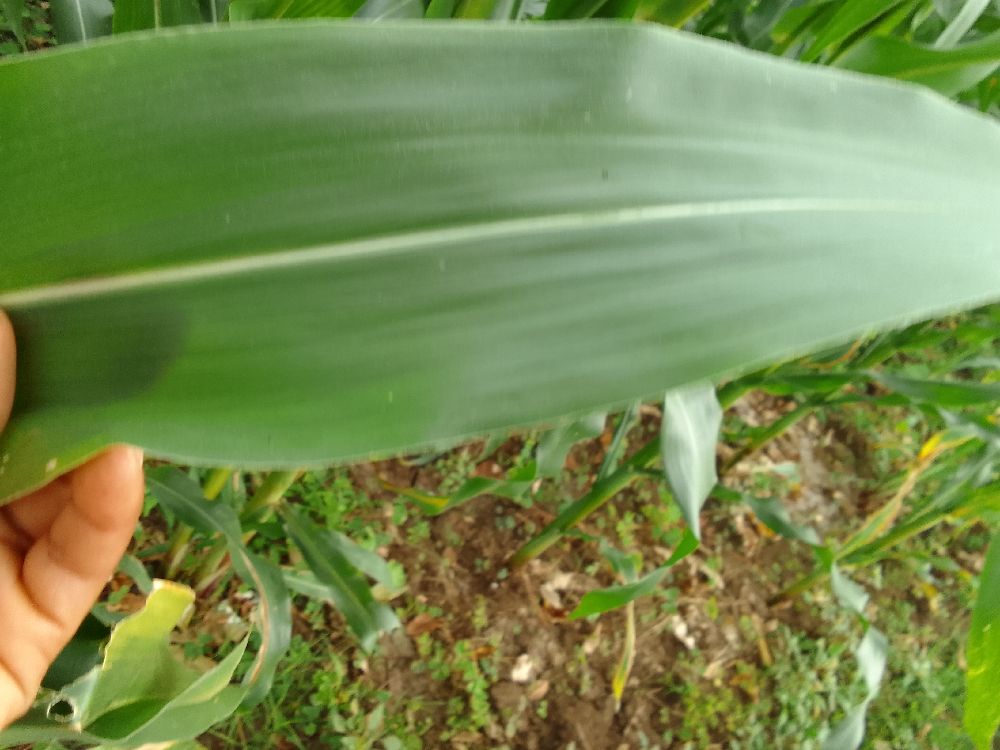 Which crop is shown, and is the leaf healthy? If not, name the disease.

maize, healthy
